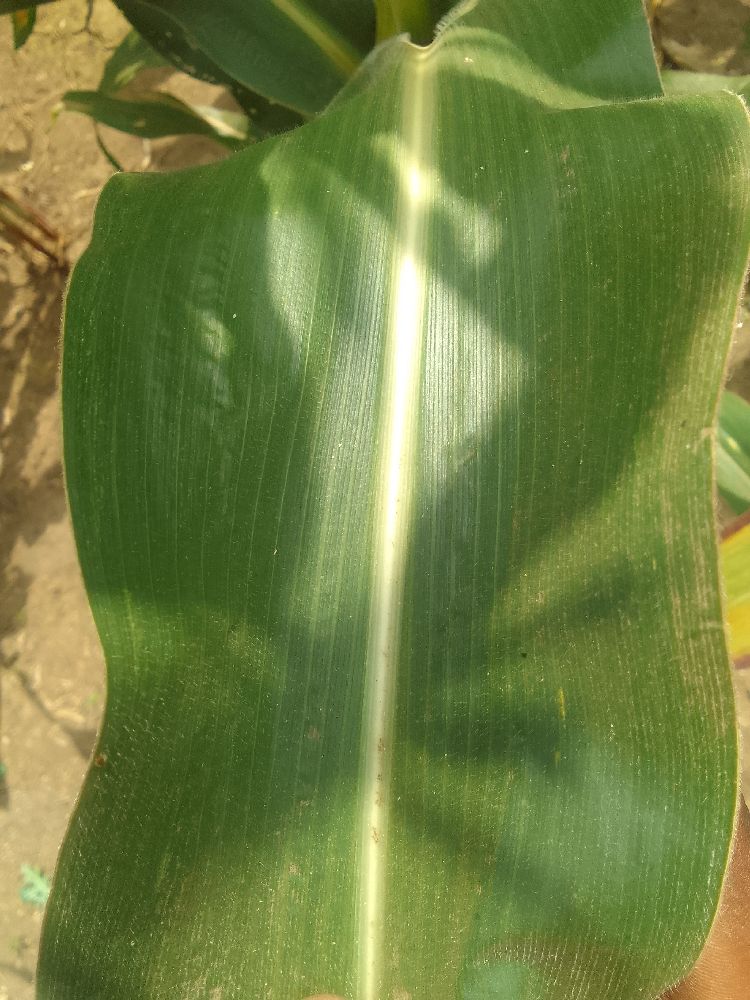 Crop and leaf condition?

maize, healthy
